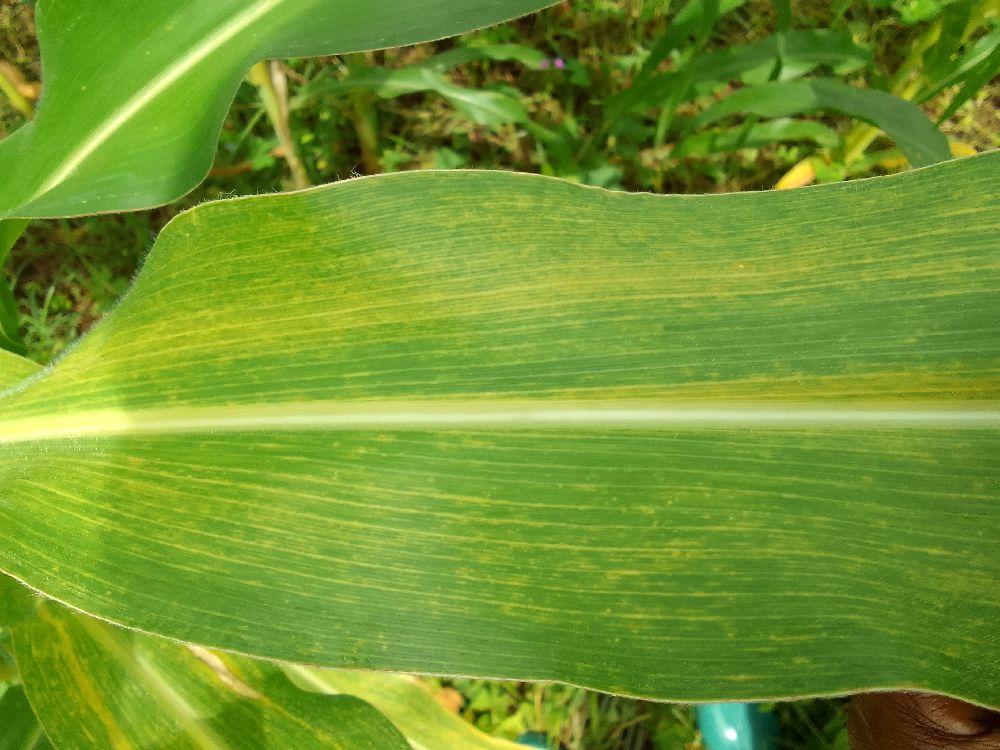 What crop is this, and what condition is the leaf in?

maize, maize lethal necrosis
